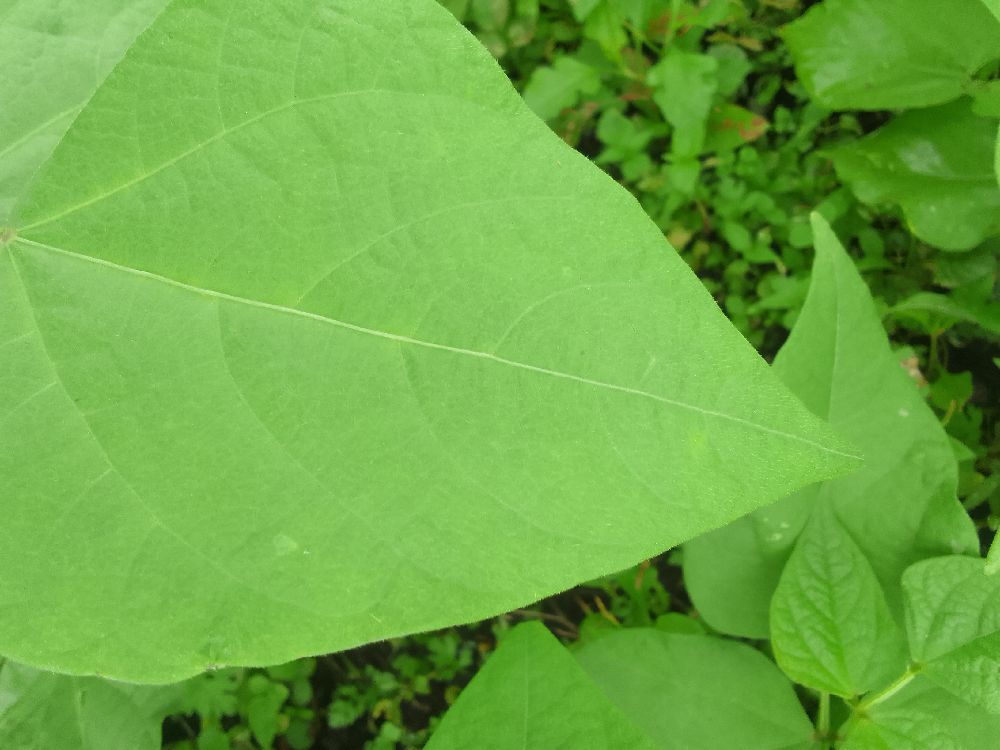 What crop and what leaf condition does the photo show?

common bean, healthy
